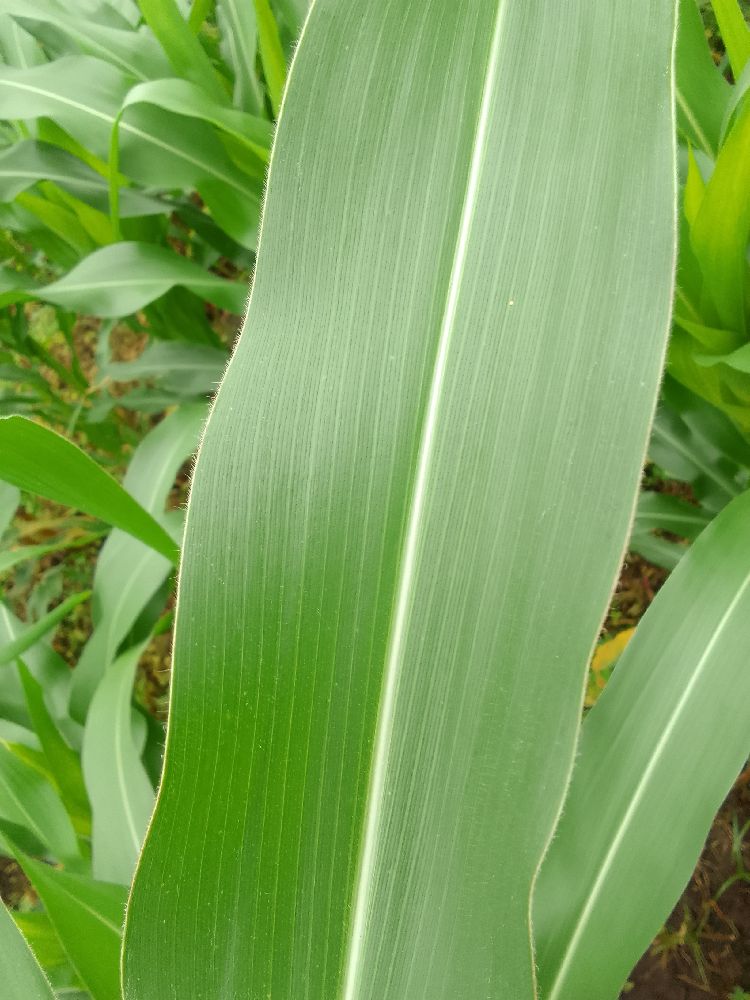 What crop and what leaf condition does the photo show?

maize, healthy
